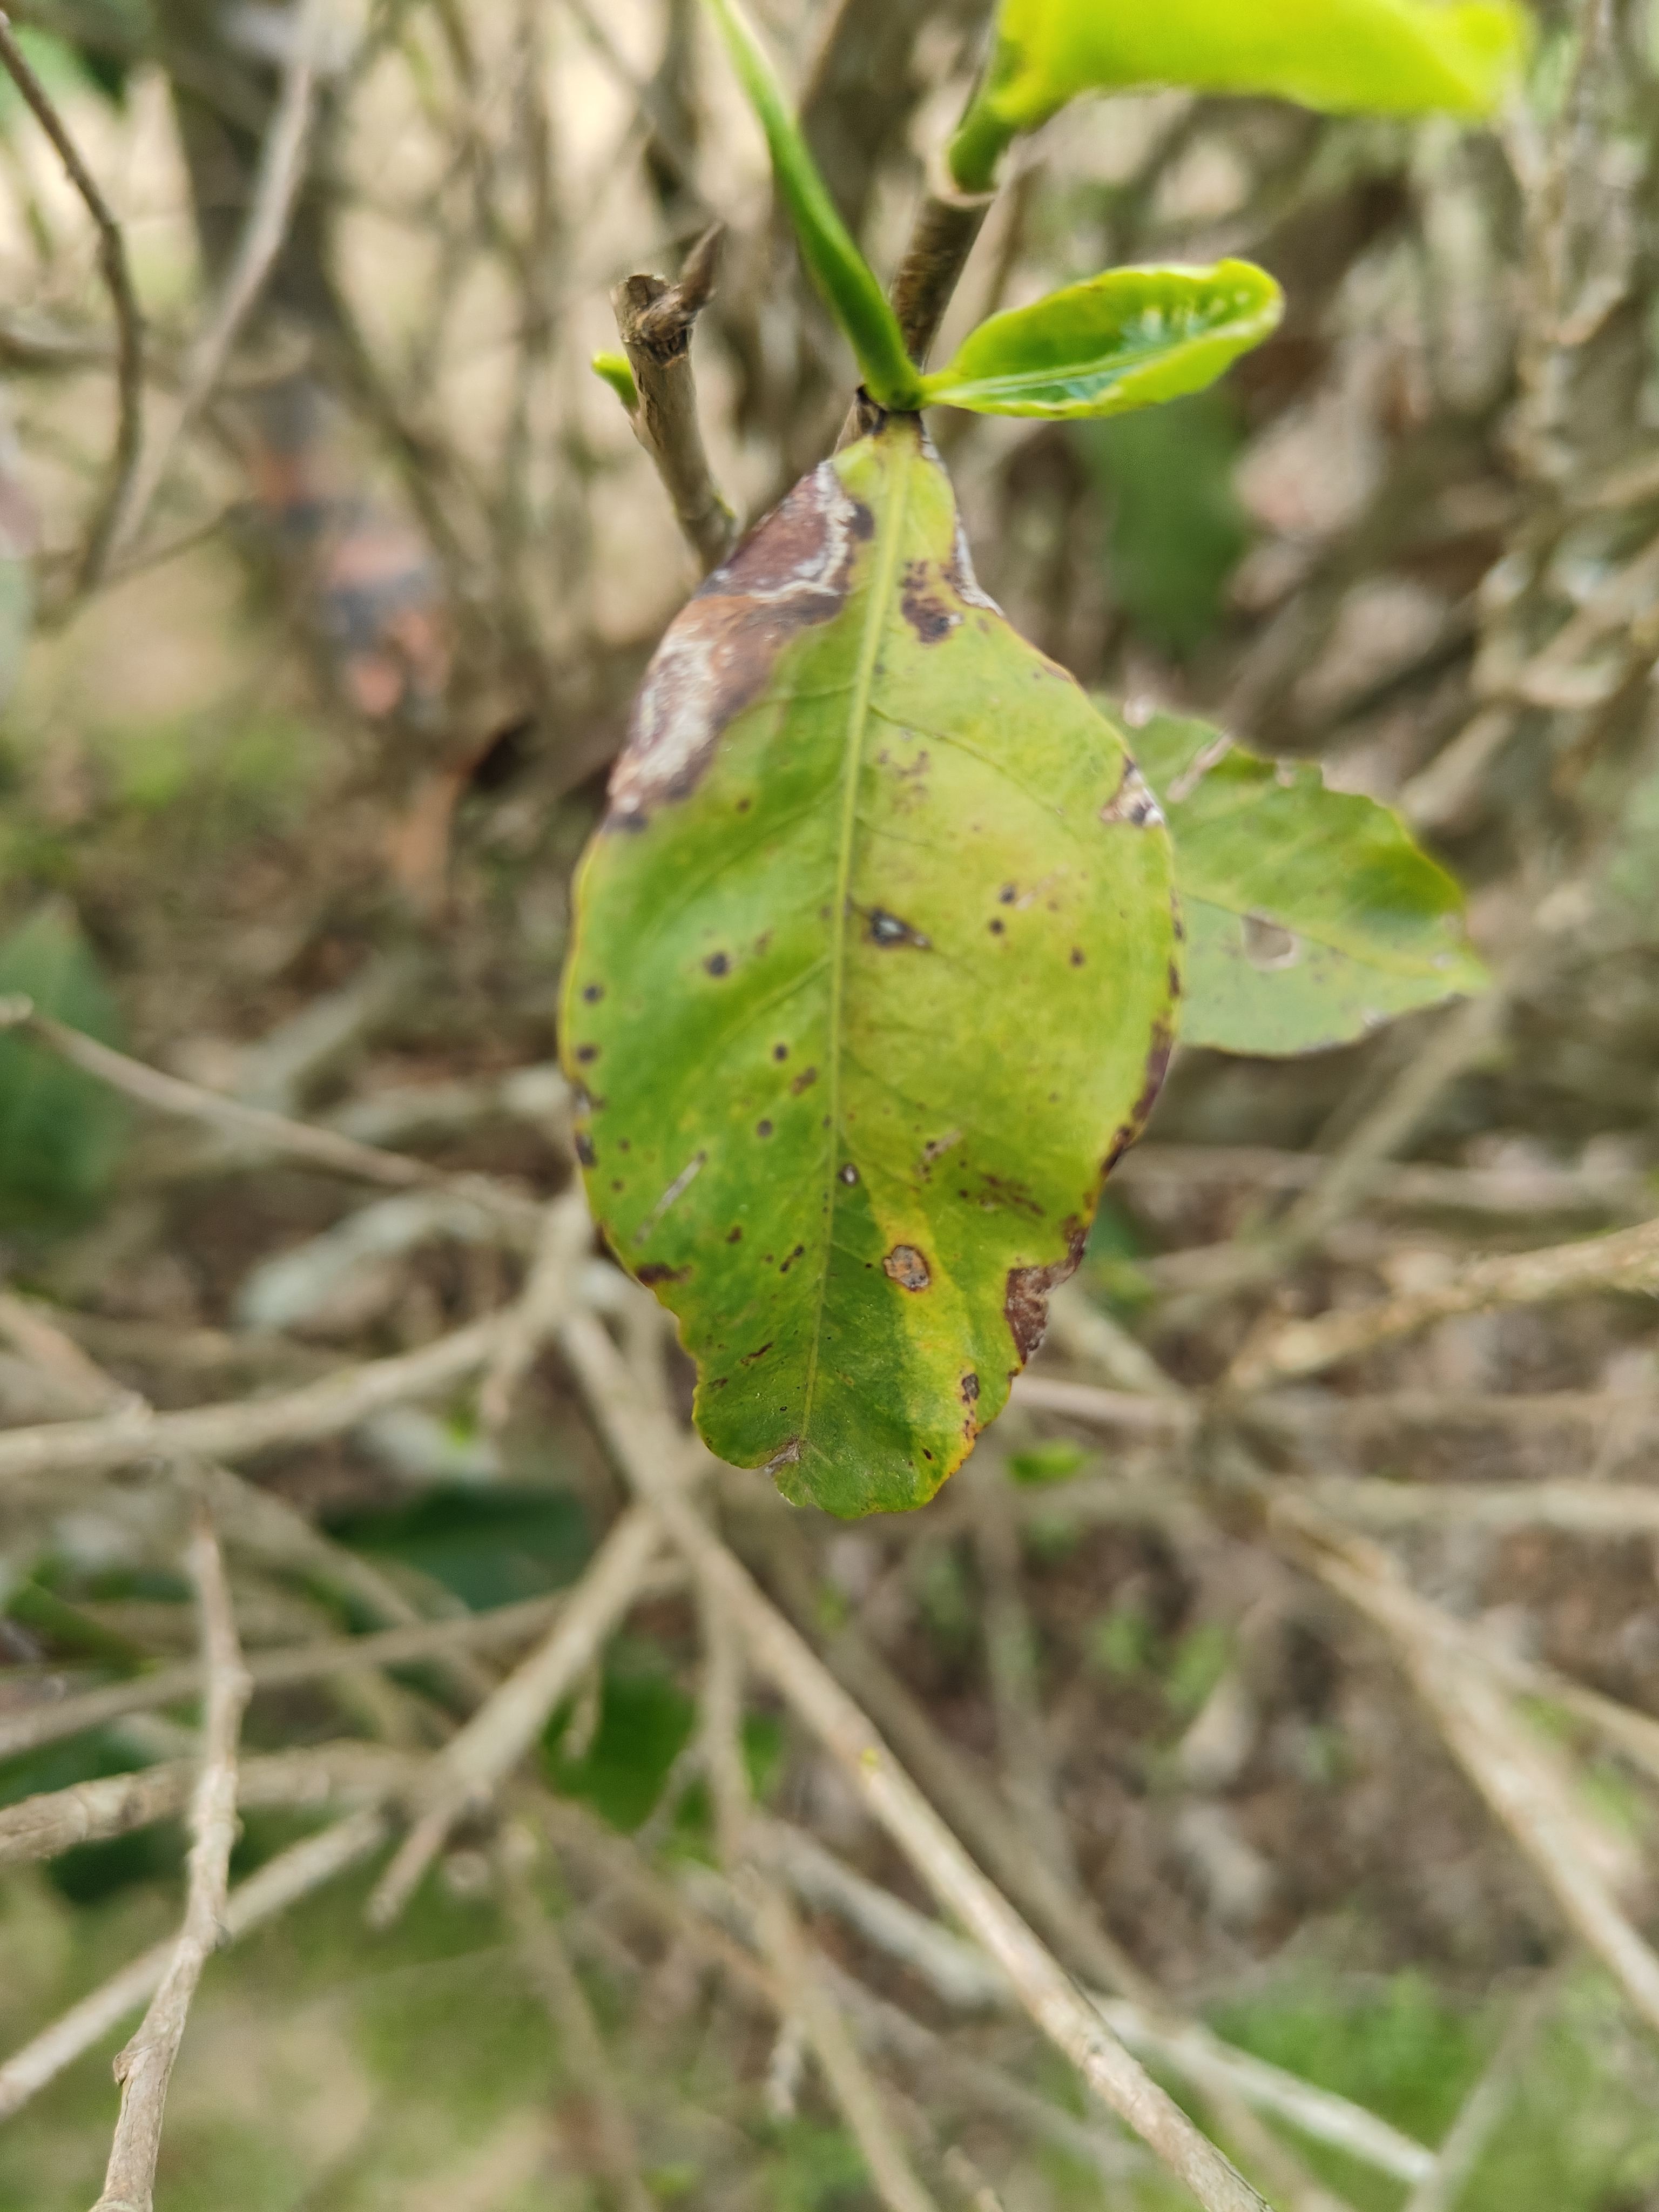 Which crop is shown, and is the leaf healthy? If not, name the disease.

tea, blight
